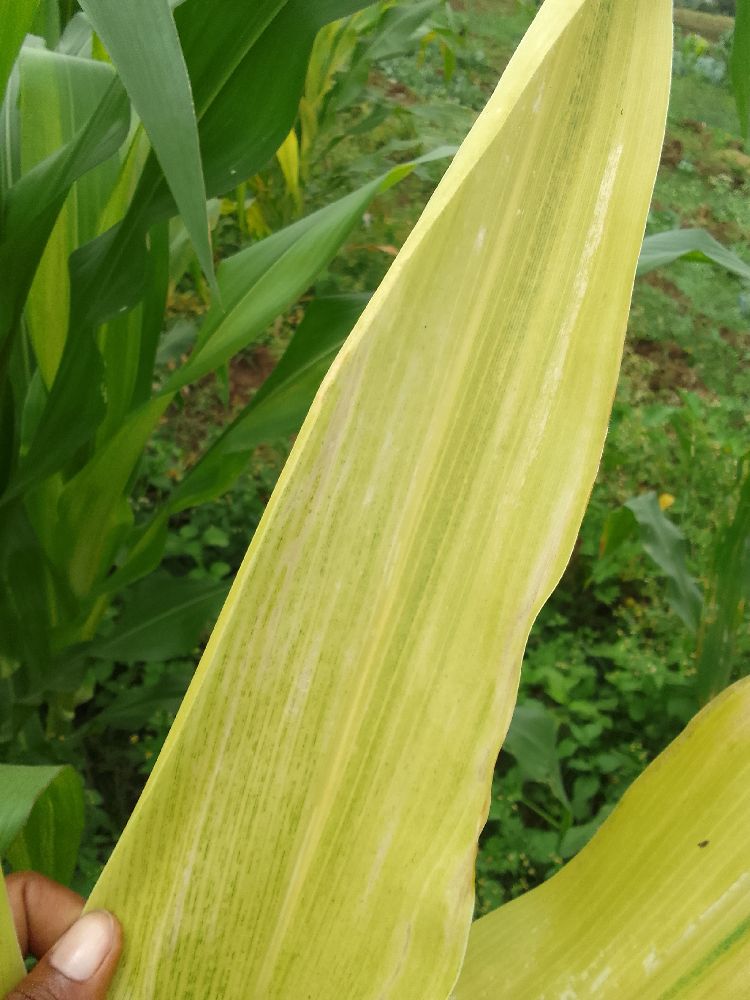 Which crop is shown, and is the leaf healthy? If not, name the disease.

maize, maize lethal necrosis
